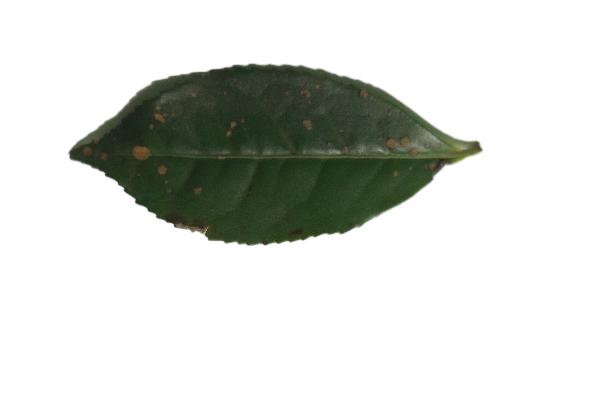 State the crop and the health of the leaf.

tea, algal leaf
